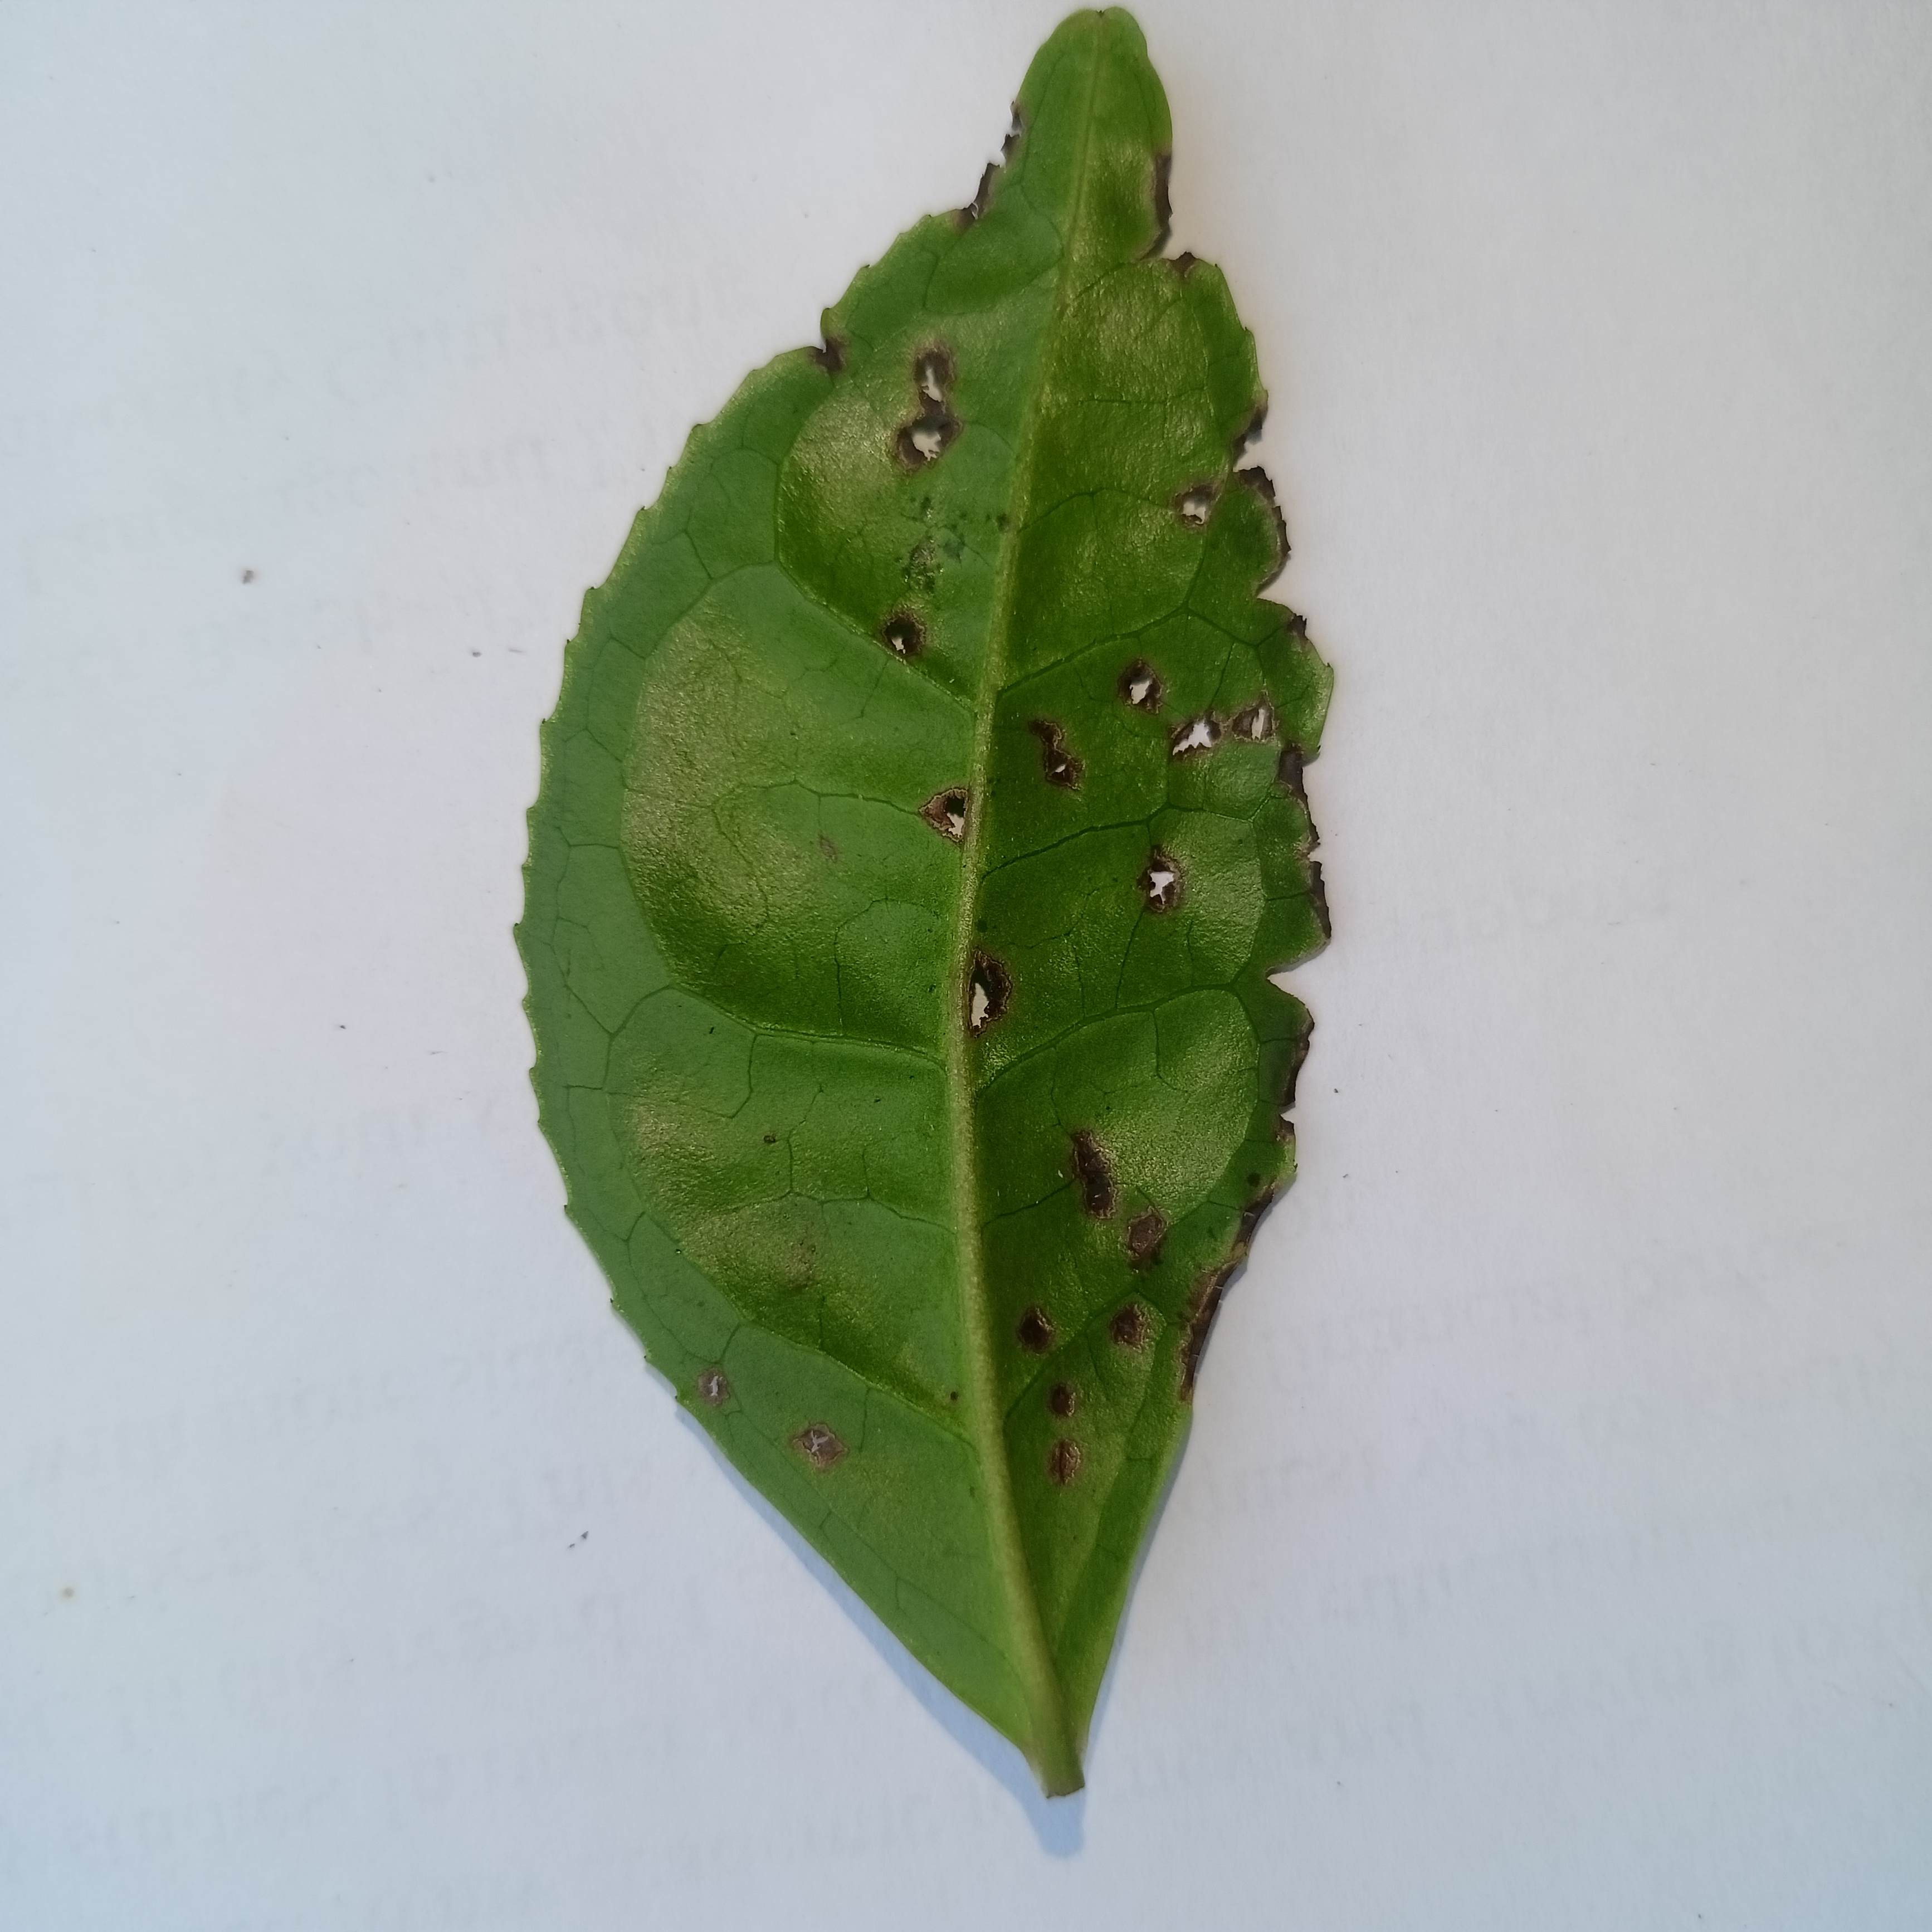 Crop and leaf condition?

tea, helopeltis
